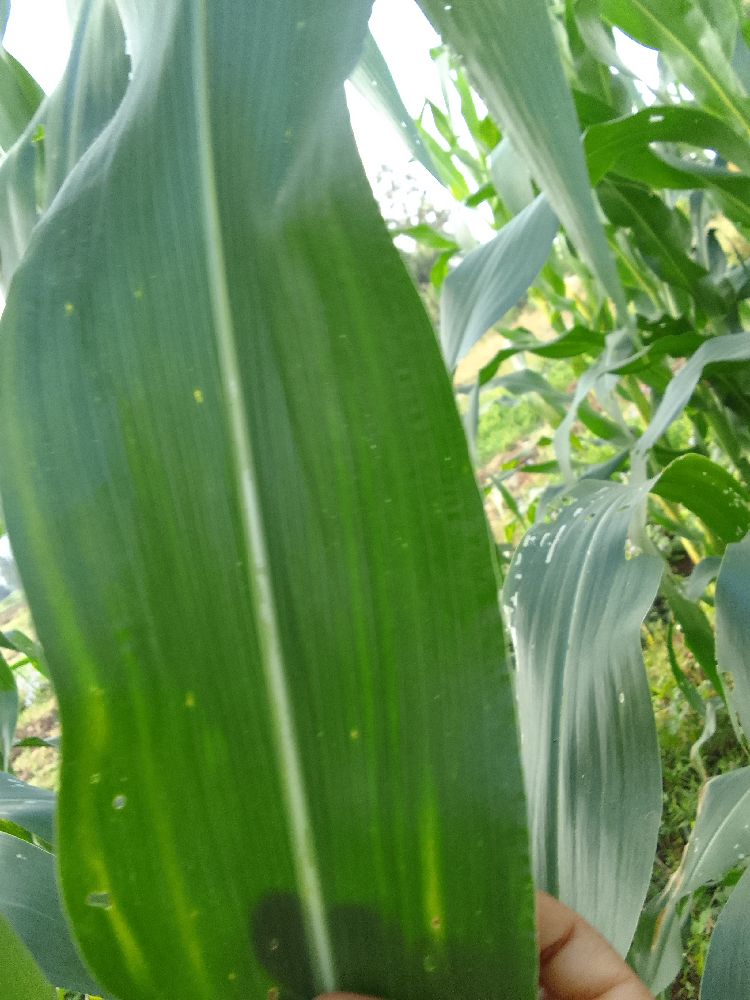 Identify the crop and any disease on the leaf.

maize, healthy
